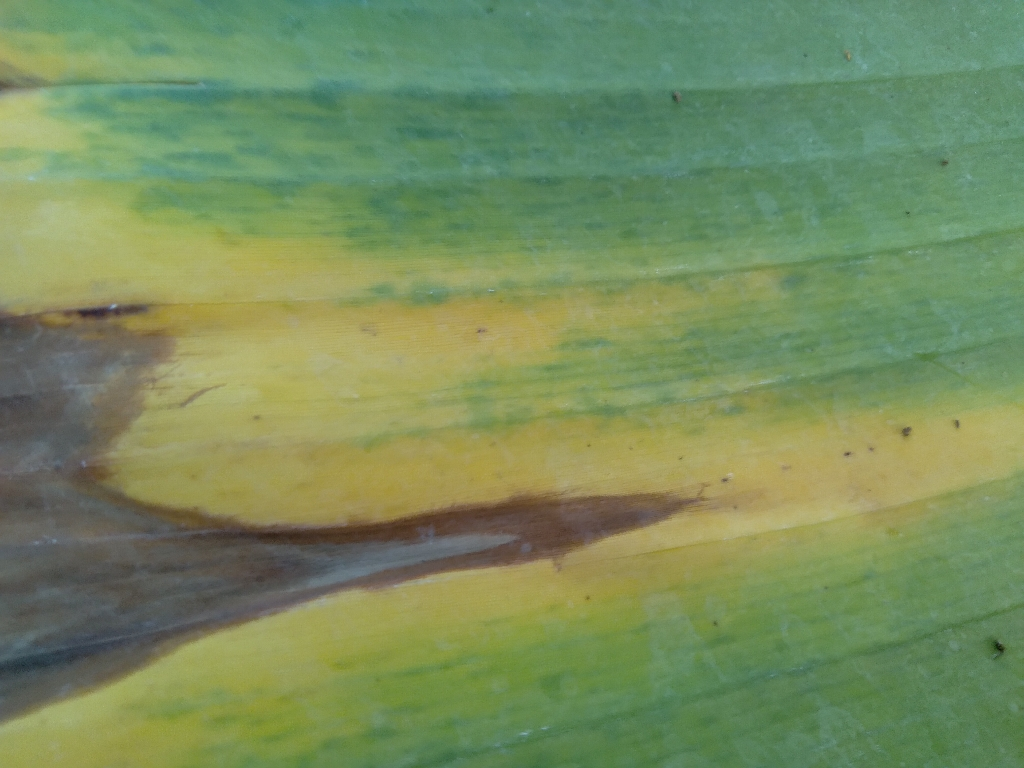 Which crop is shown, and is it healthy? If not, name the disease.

banana, fusarium wilt race 1
